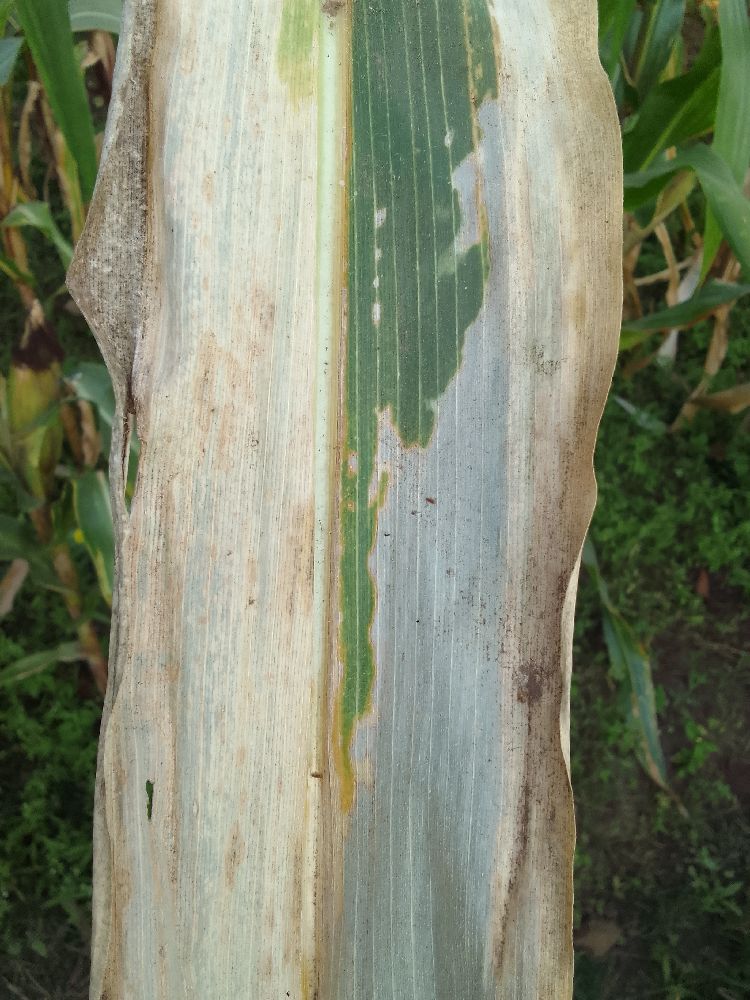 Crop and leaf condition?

maize, maize lethal necrosis
